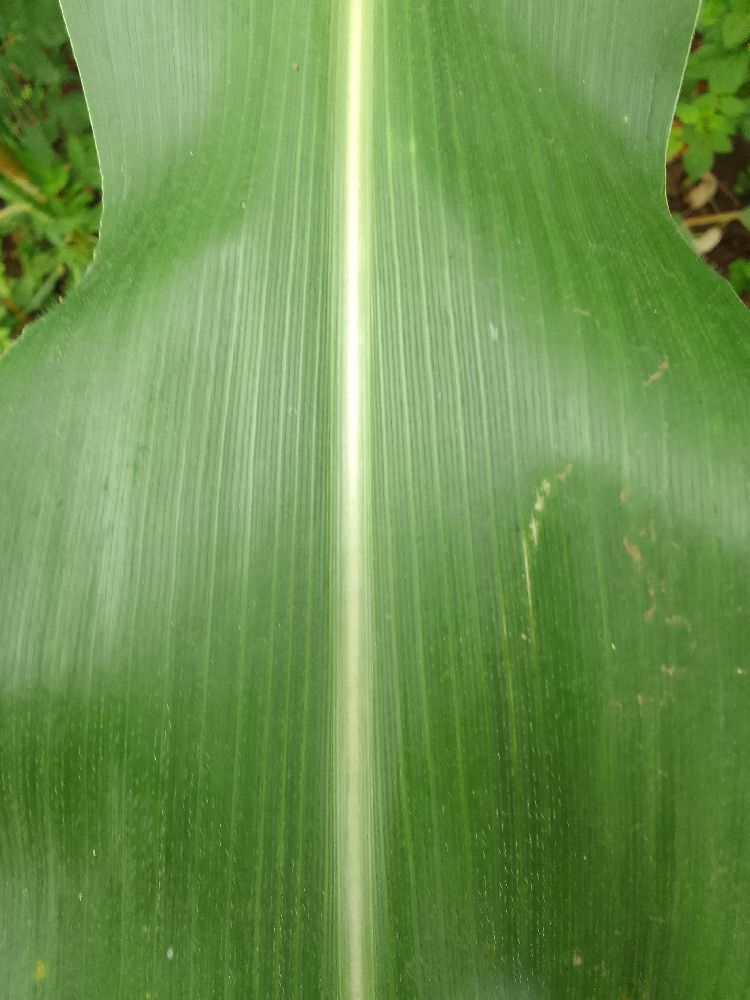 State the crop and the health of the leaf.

maize, healthy
